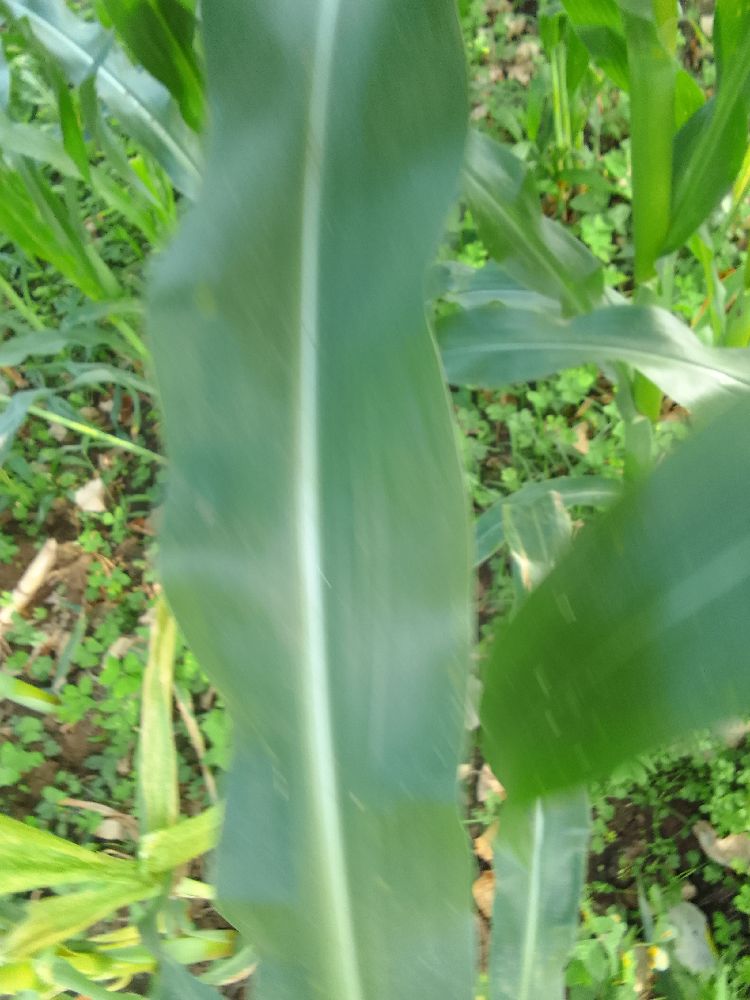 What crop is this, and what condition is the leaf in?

maize, healthy
